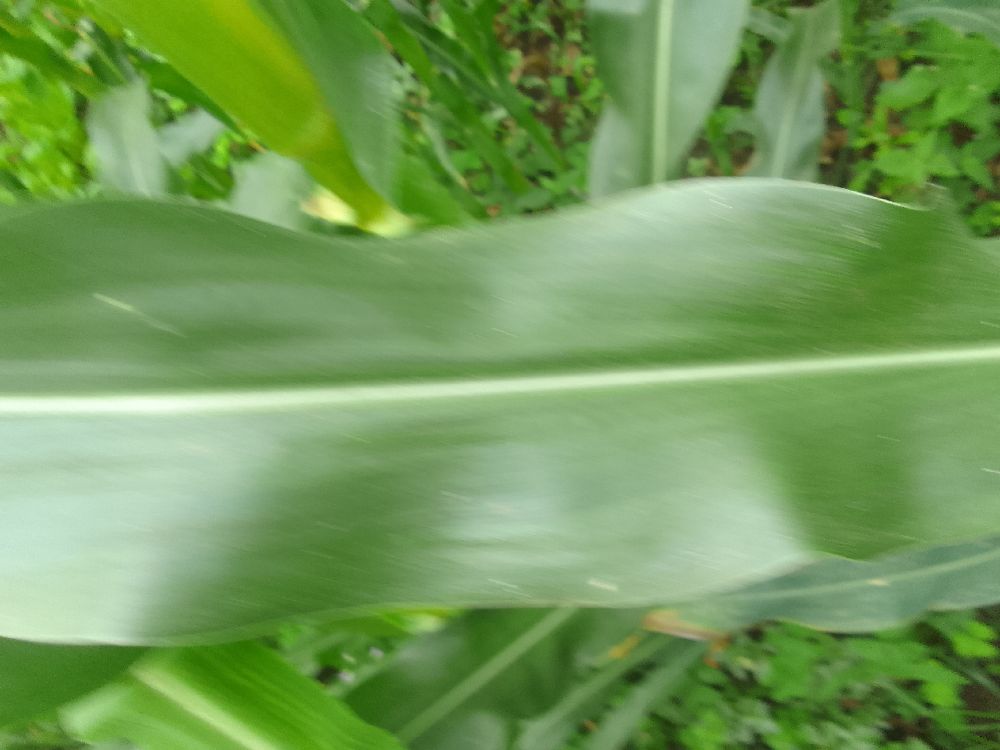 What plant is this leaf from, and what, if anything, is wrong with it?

maize, healthy
